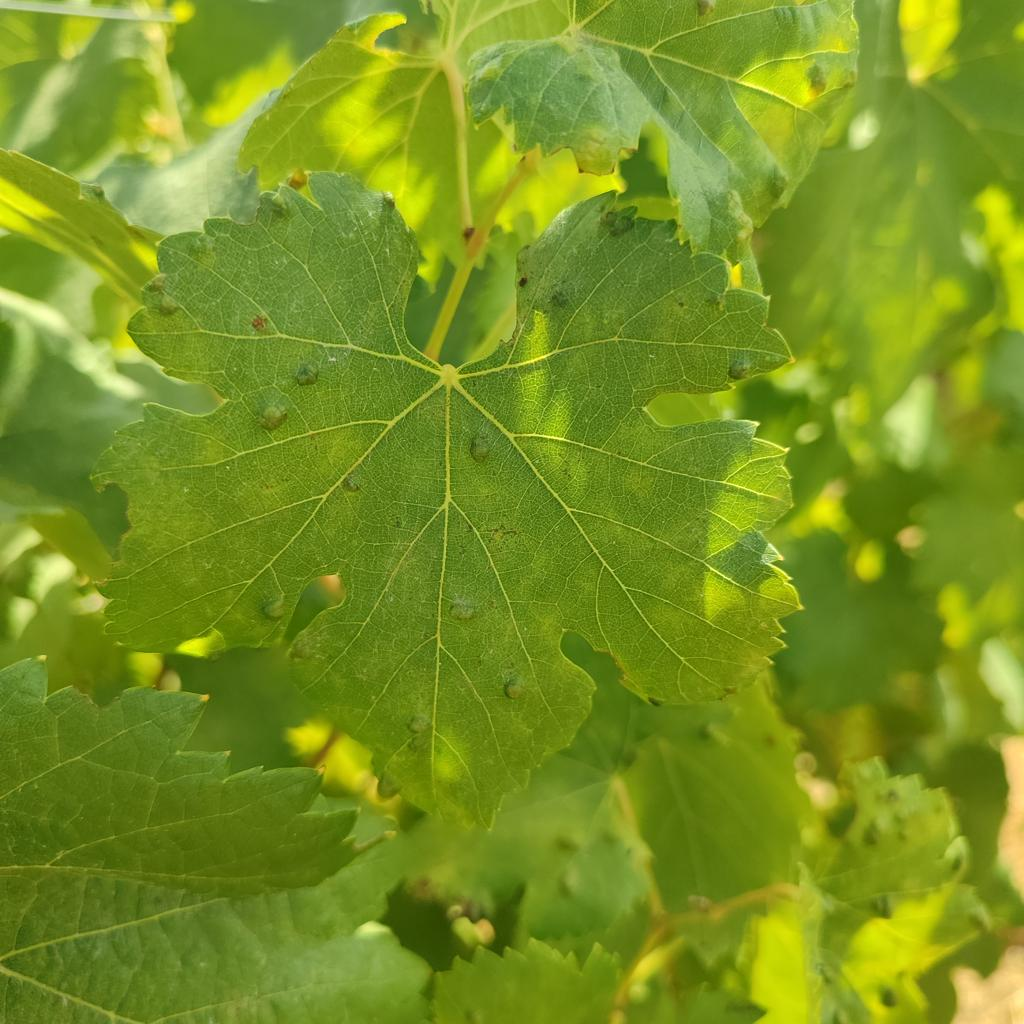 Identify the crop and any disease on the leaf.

grapevine, erineum mite
